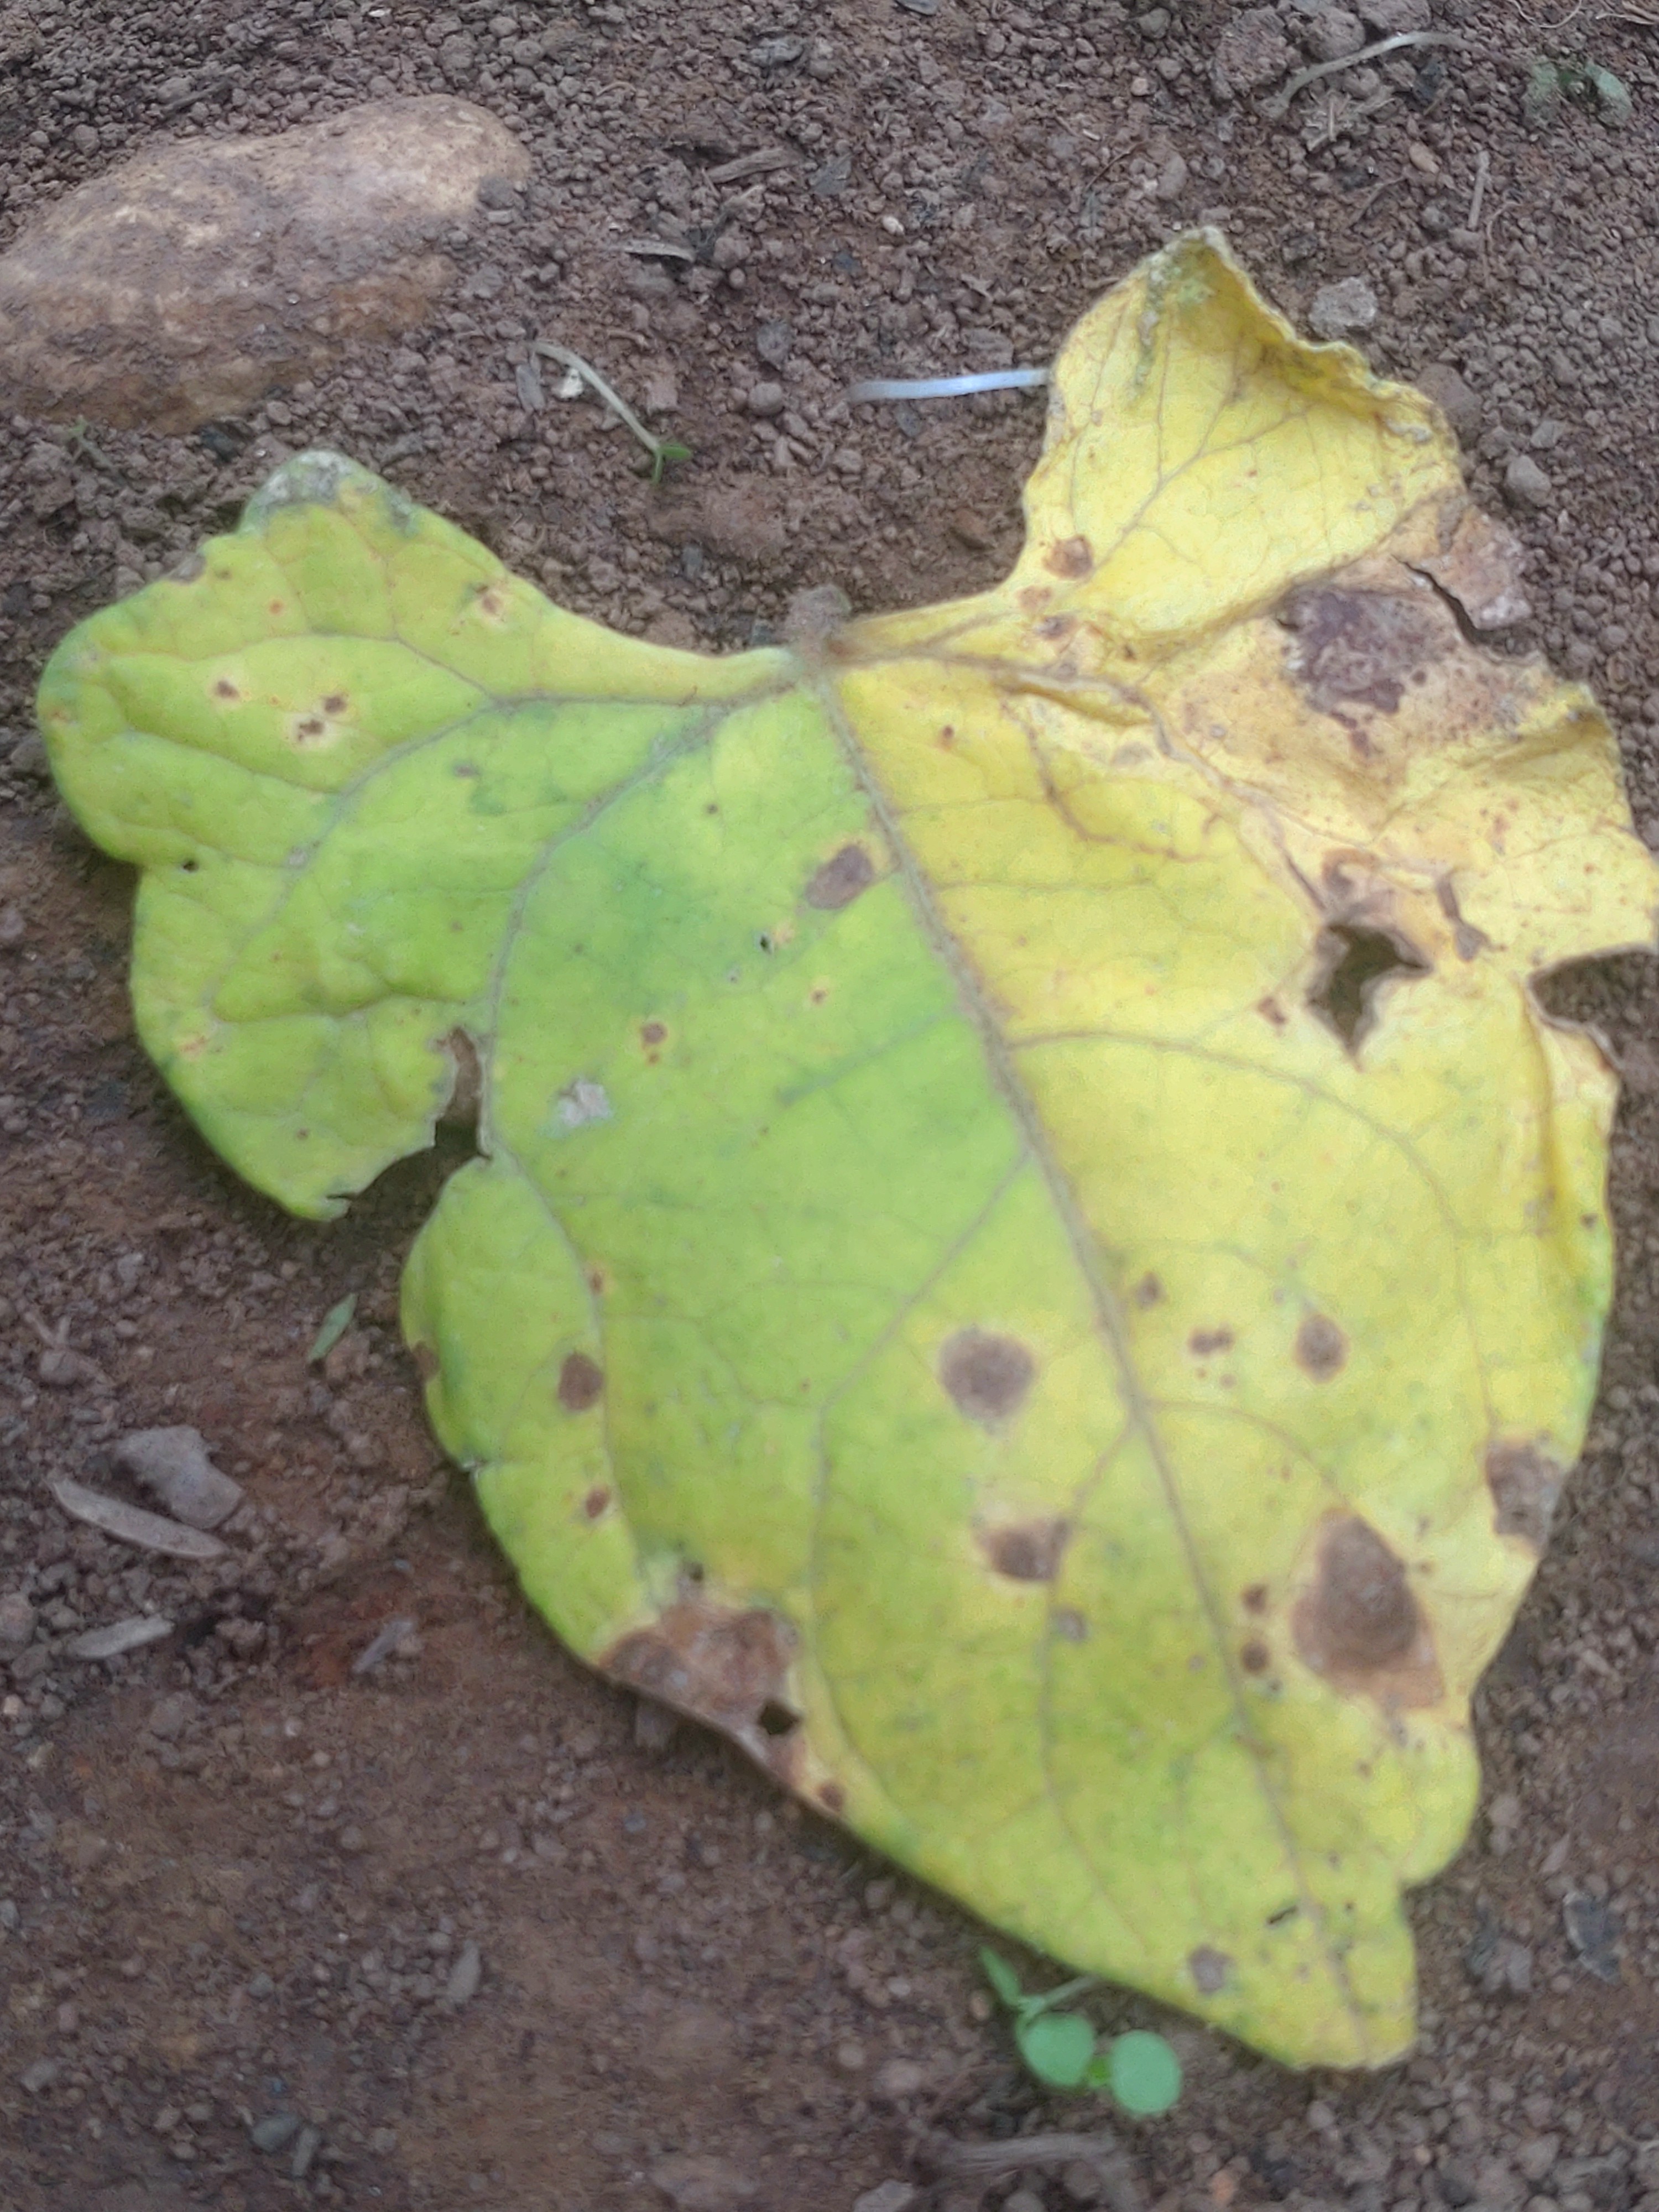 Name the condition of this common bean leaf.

anthracnose
